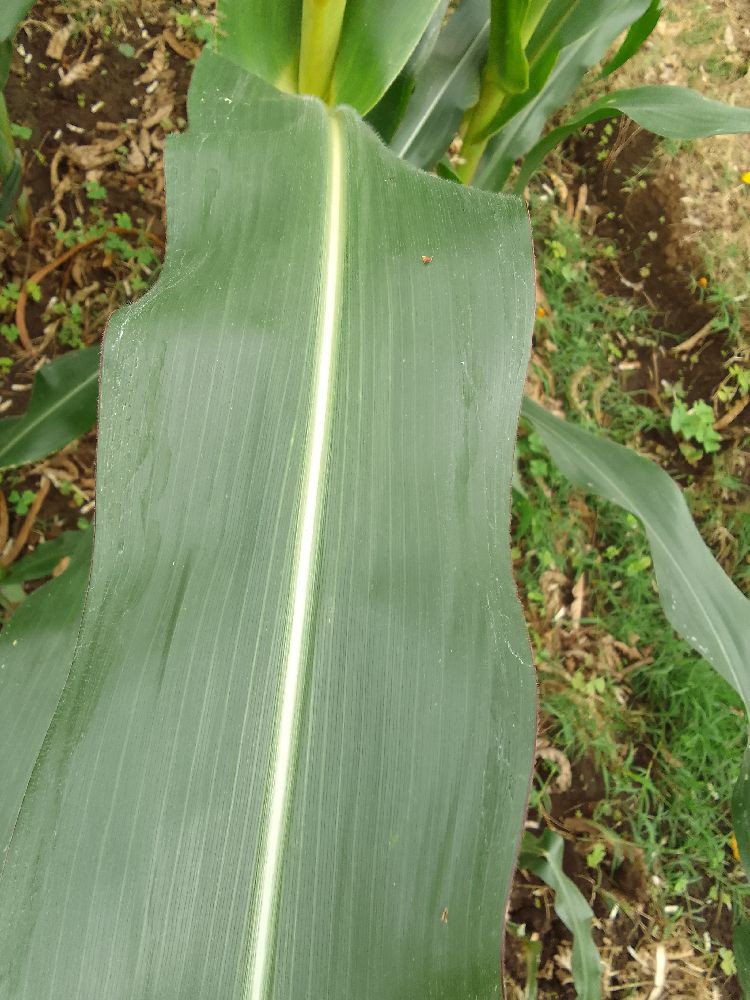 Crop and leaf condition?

maize, healthy
